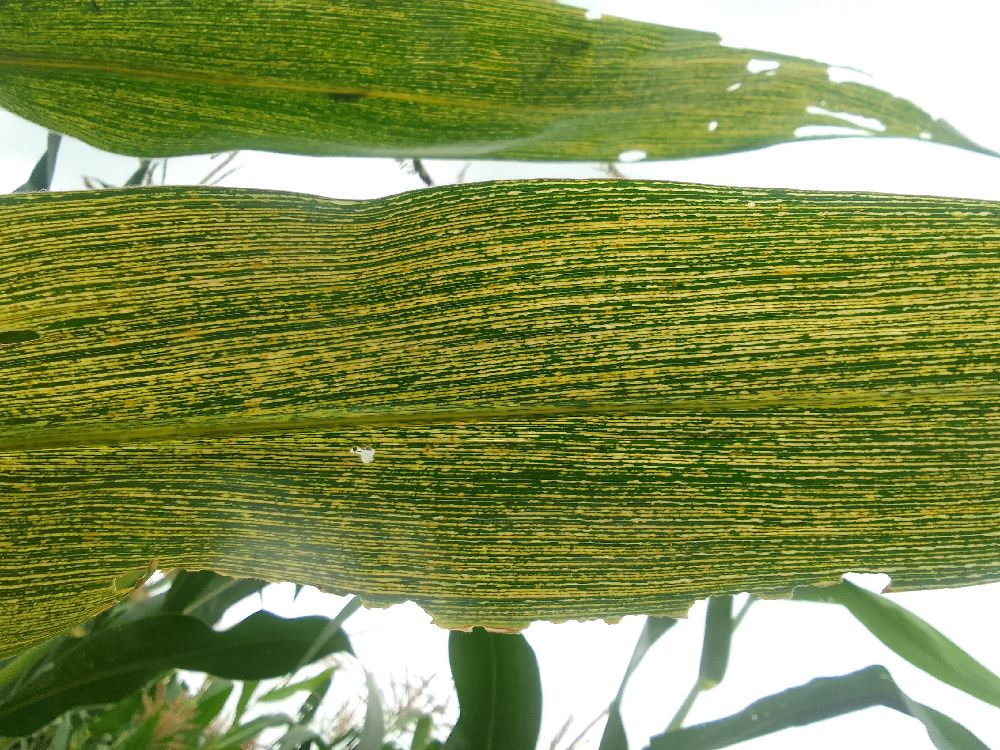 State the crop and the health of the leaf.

maize, maize streak virus
